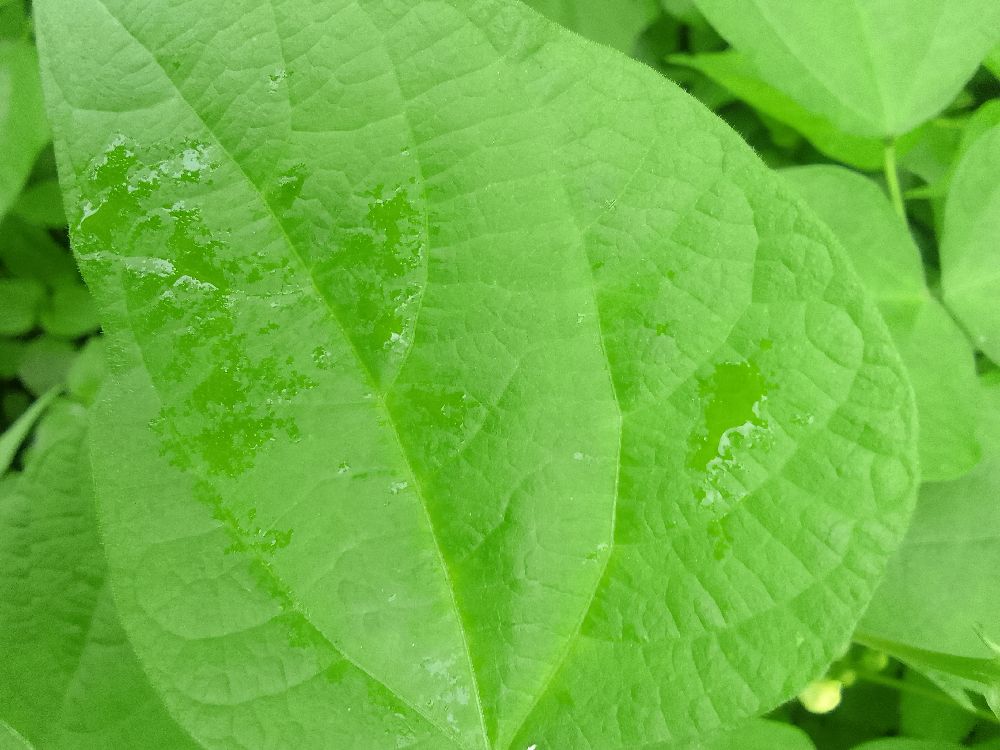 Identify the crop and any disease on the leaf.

common bean, healthy
